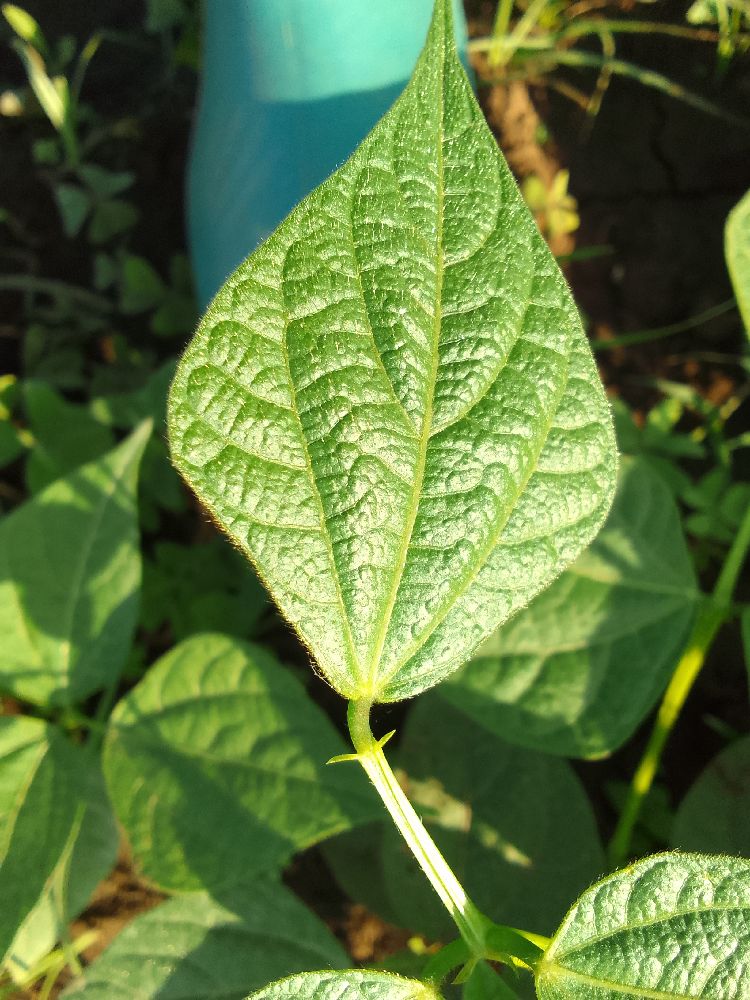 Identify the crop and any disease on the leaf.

common bean, healthy
